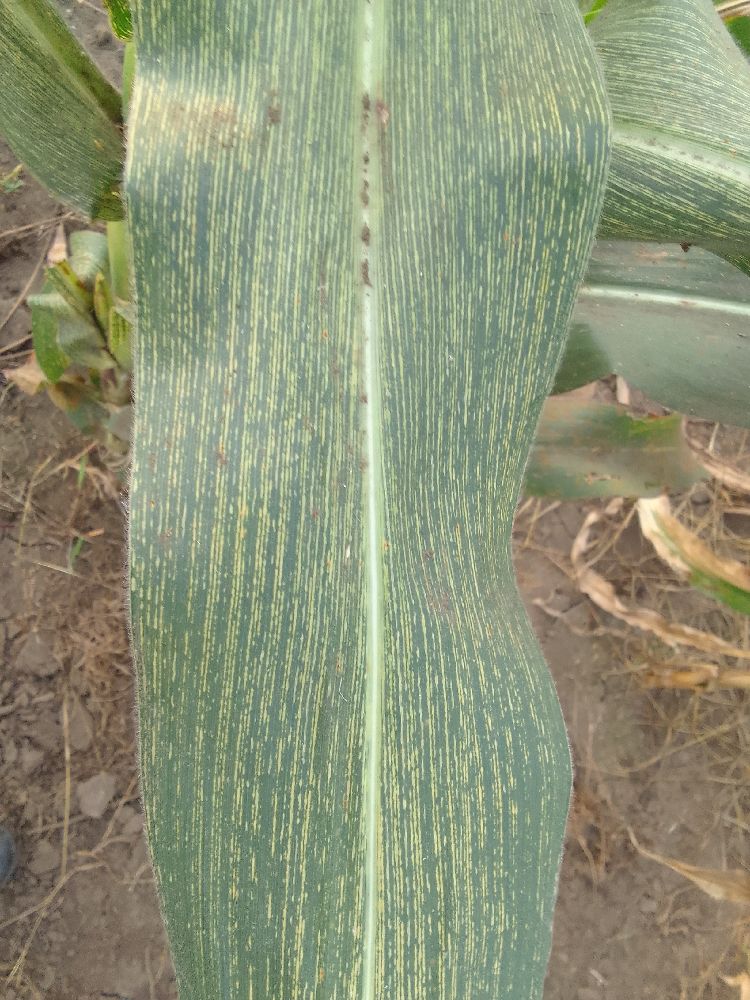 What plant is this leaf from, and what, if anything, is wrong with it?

maize, maize streak virus
